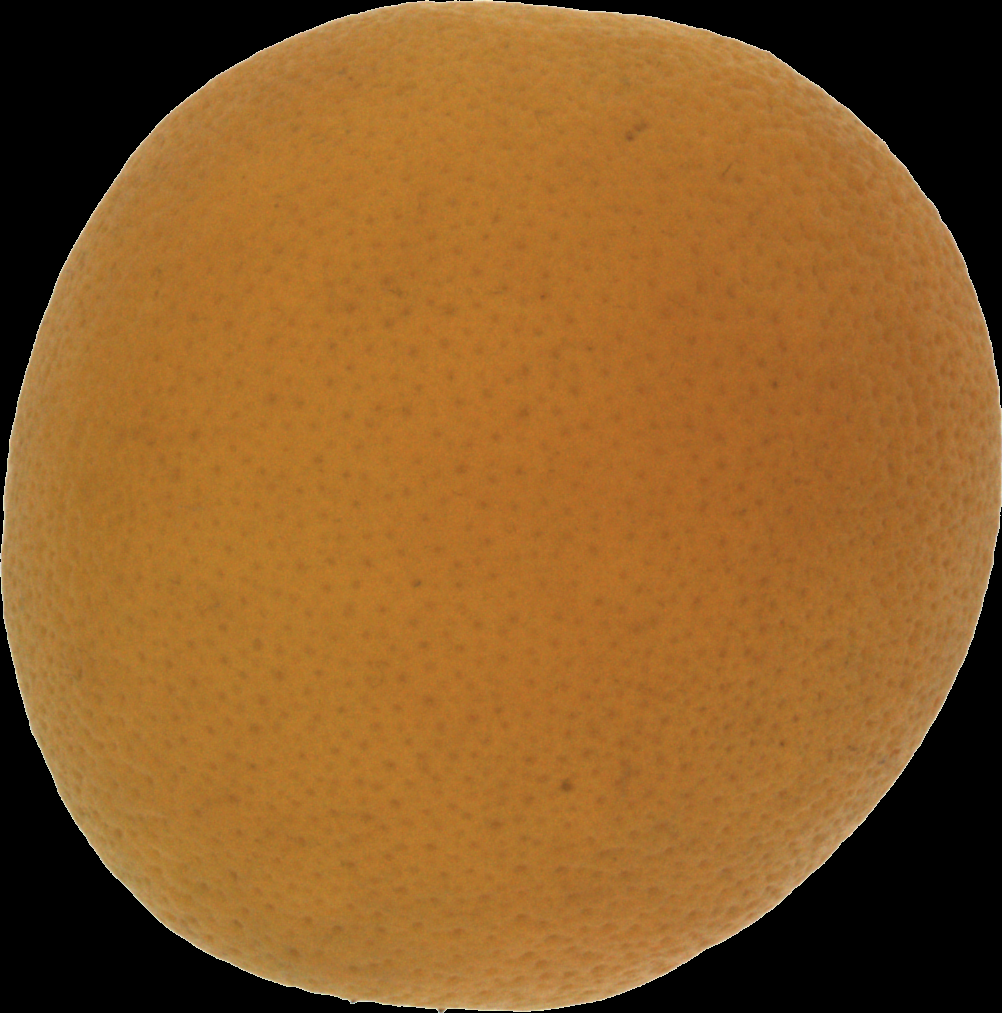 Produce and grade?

orange, bad
